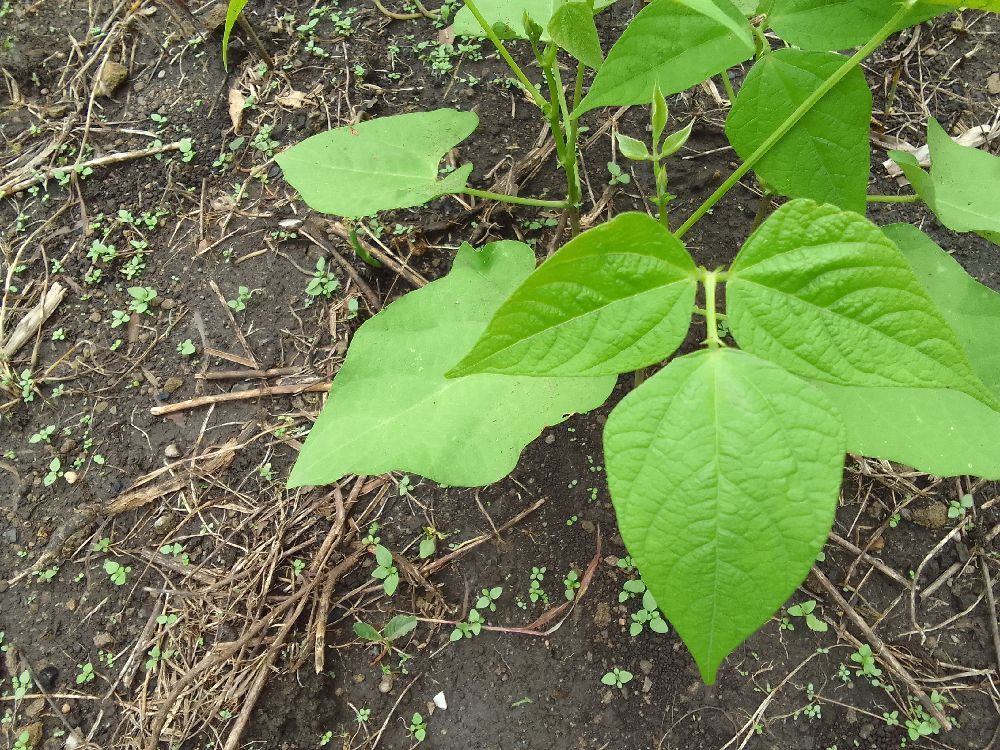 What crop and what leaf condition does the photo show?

common bean, healthy
